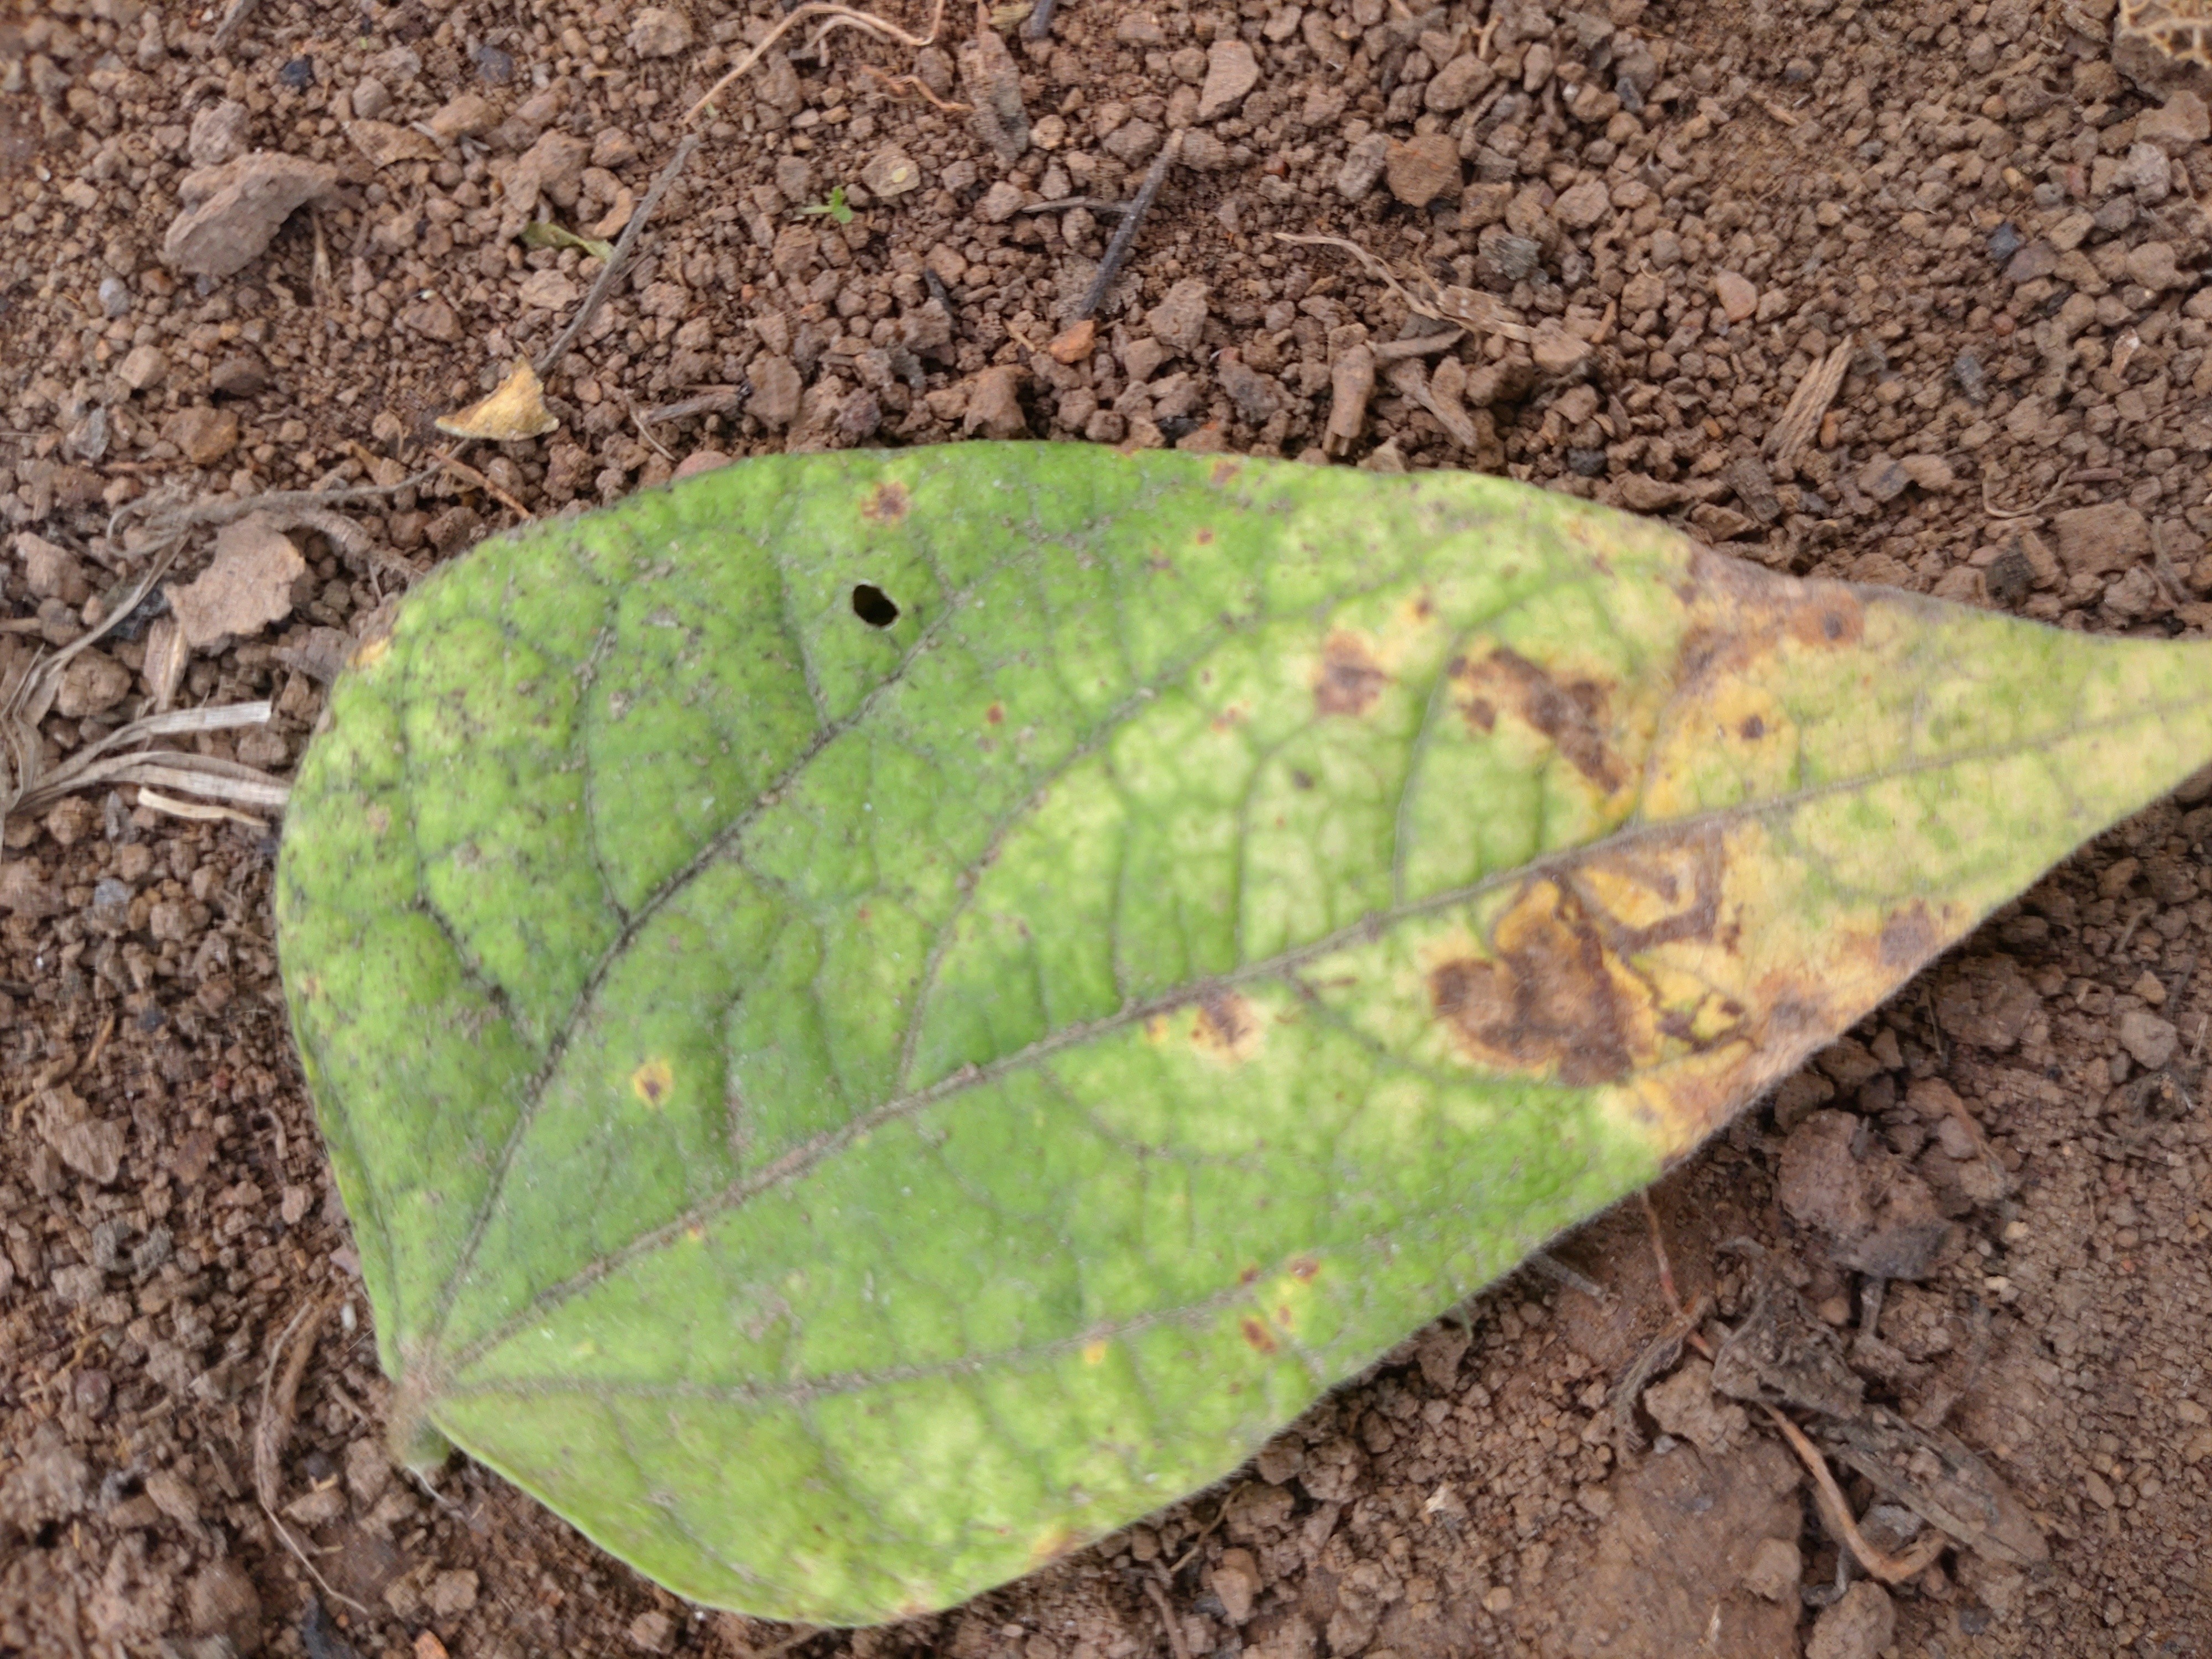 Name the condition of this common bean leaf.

anthracnose
